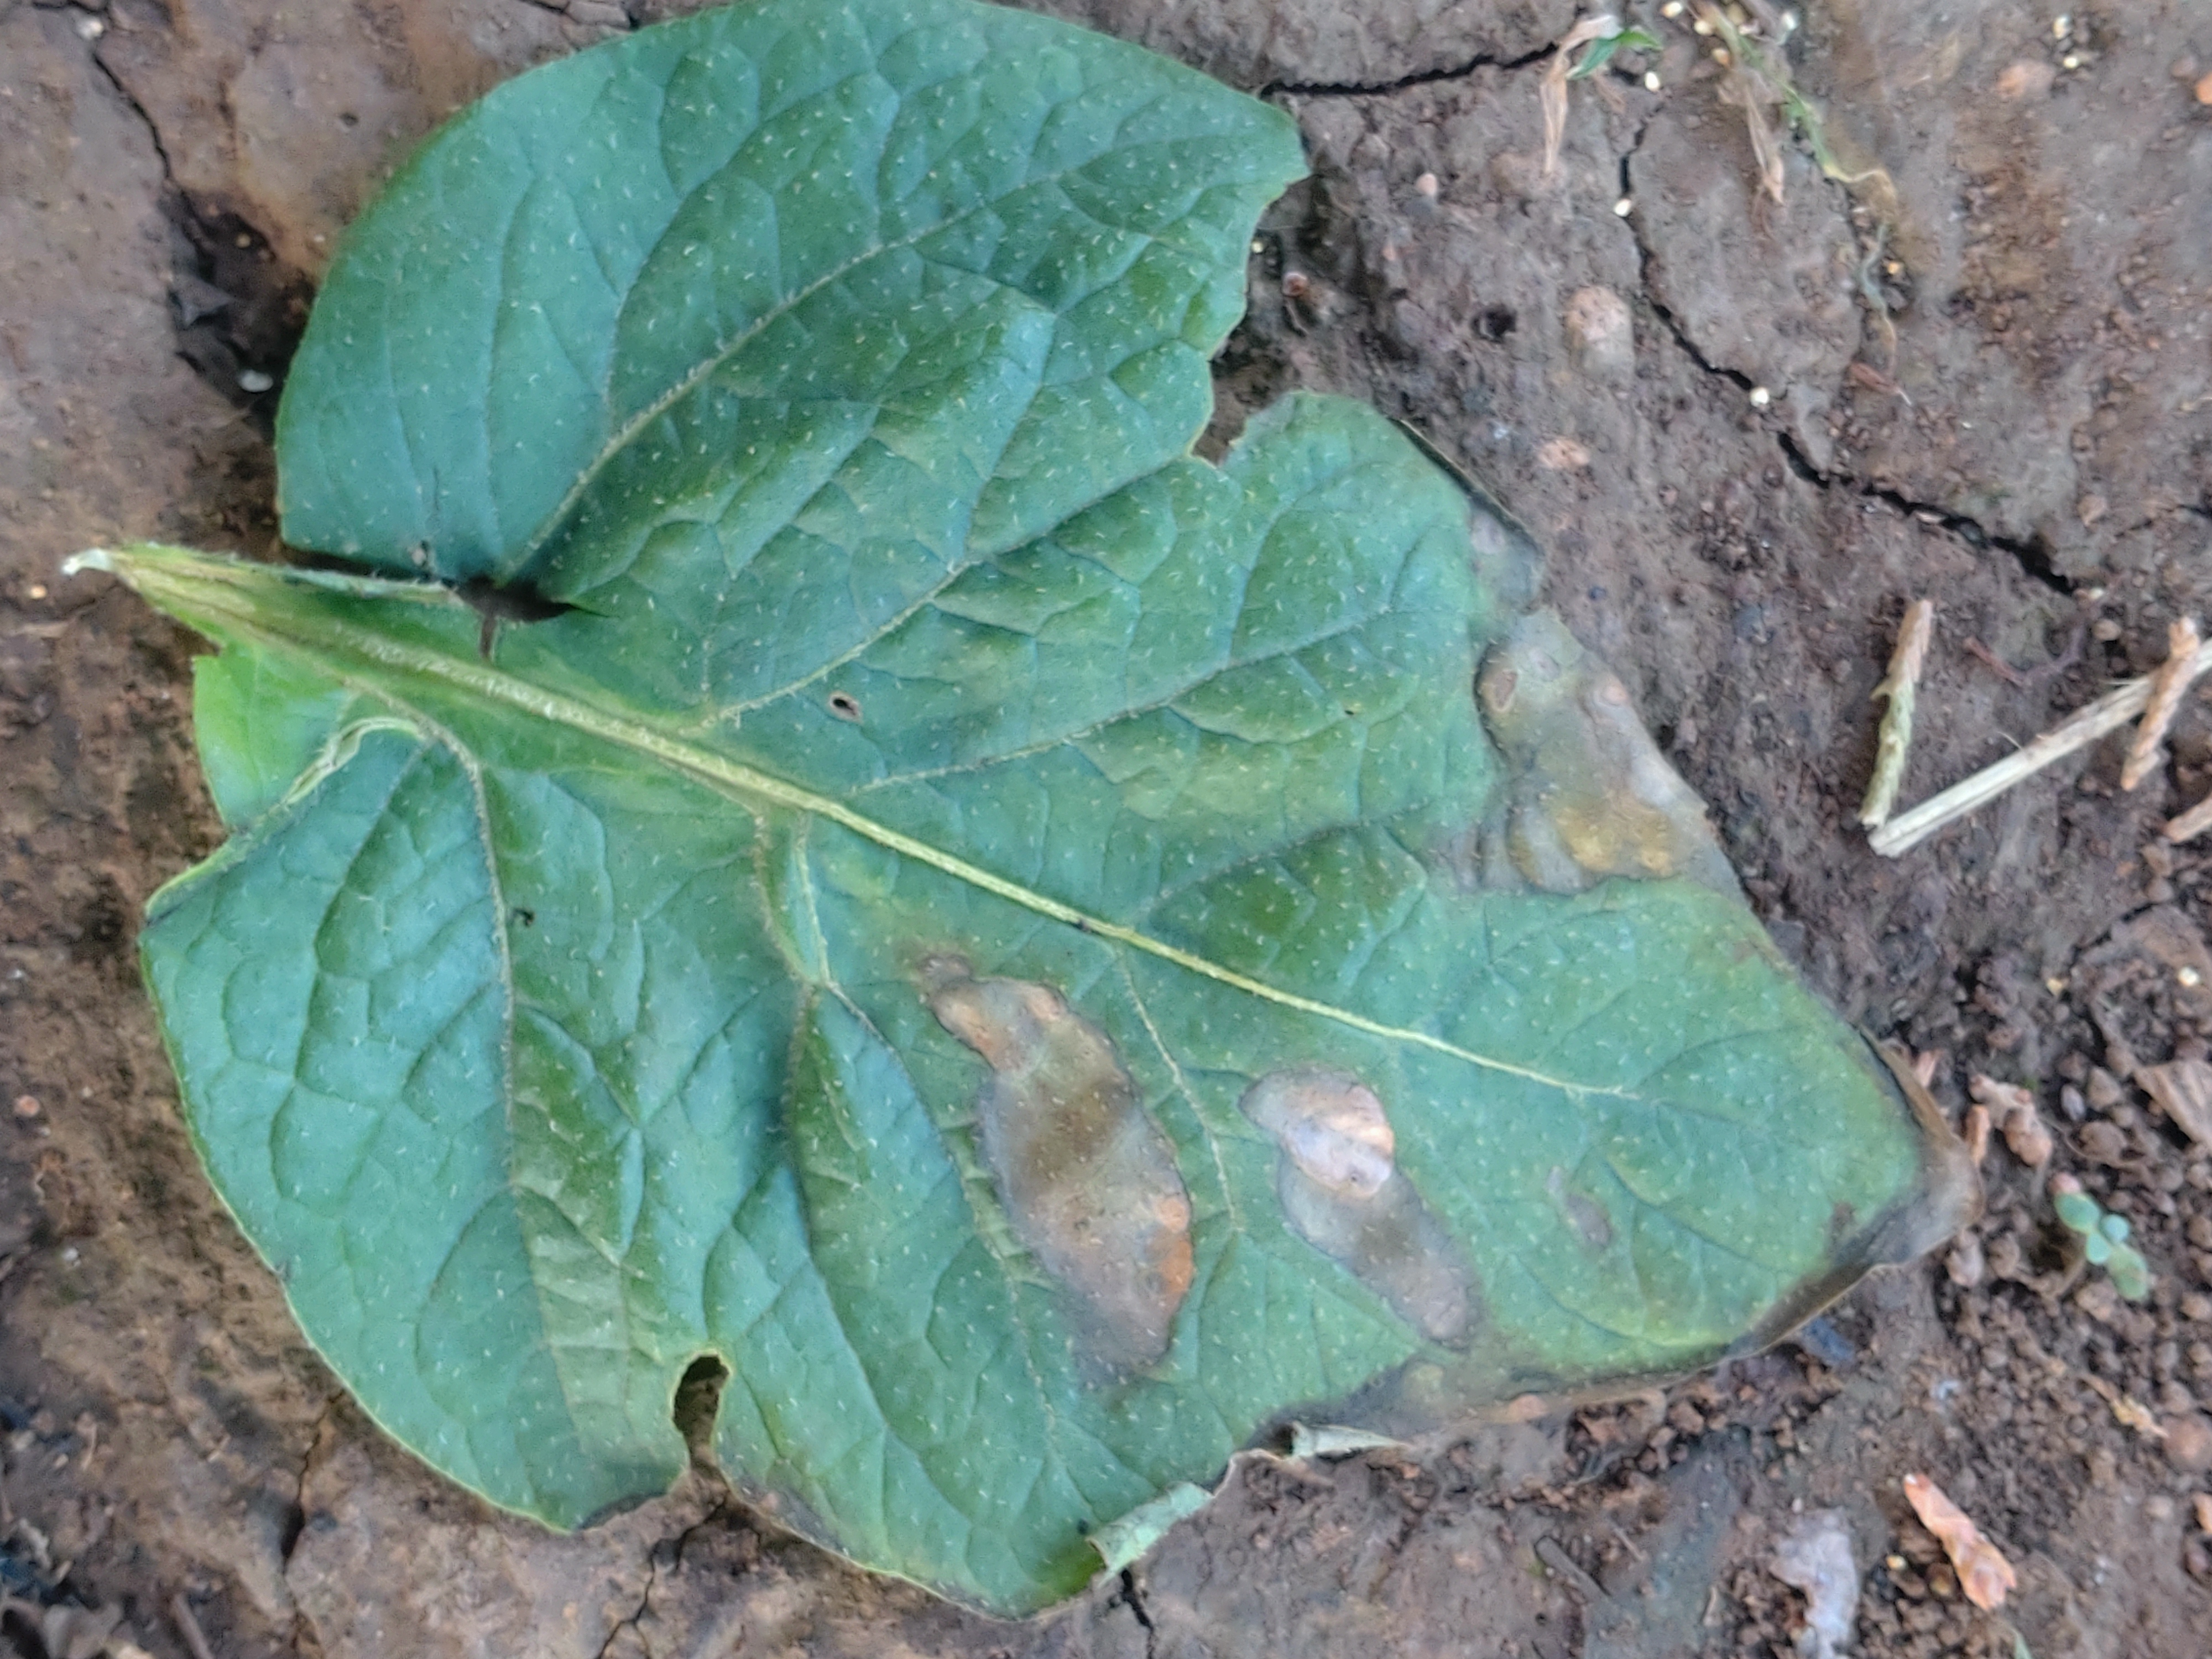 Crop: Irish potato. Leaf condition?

early blight
